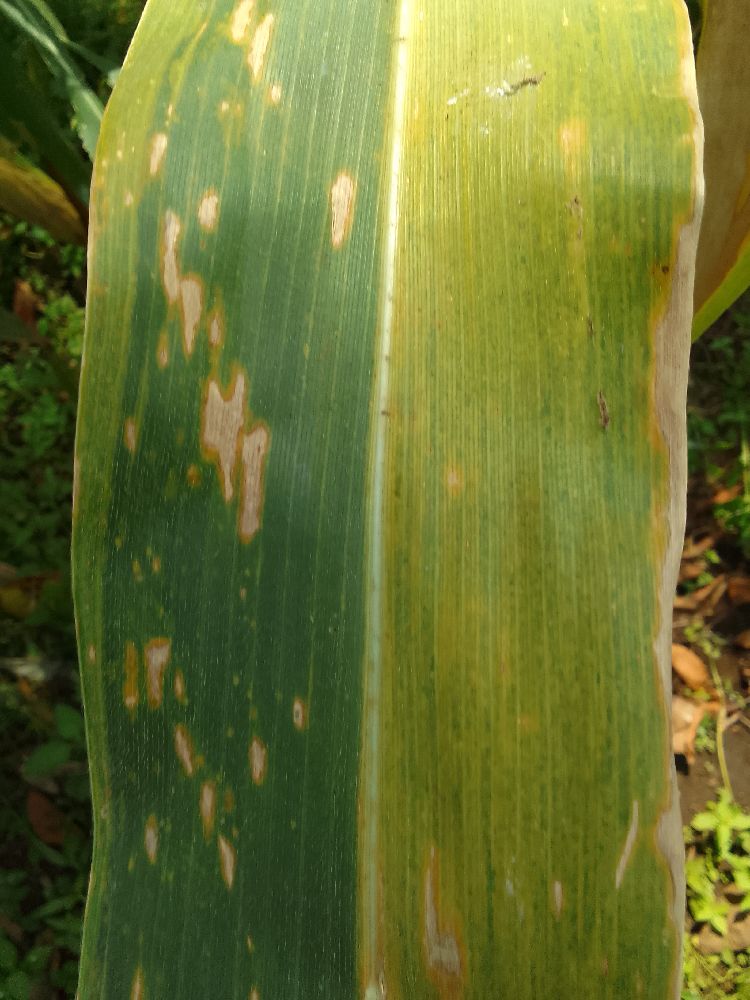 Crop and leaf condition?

maize, maize lethal necrosis
